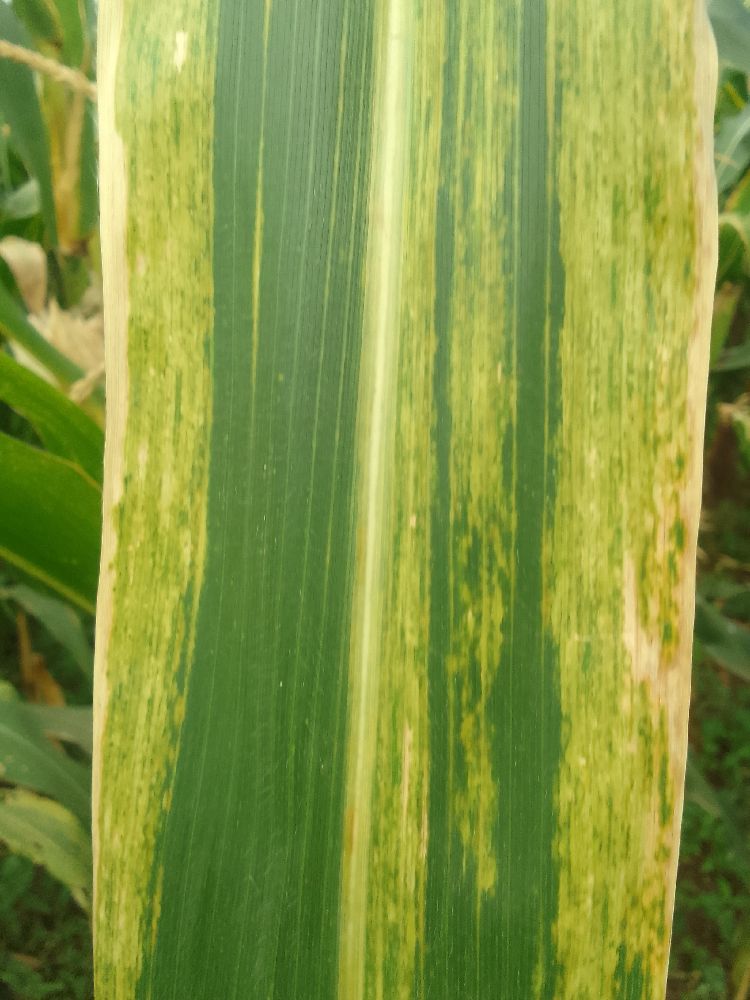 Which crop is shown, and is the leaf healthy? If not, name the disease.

maize, maize lethal necrosis
